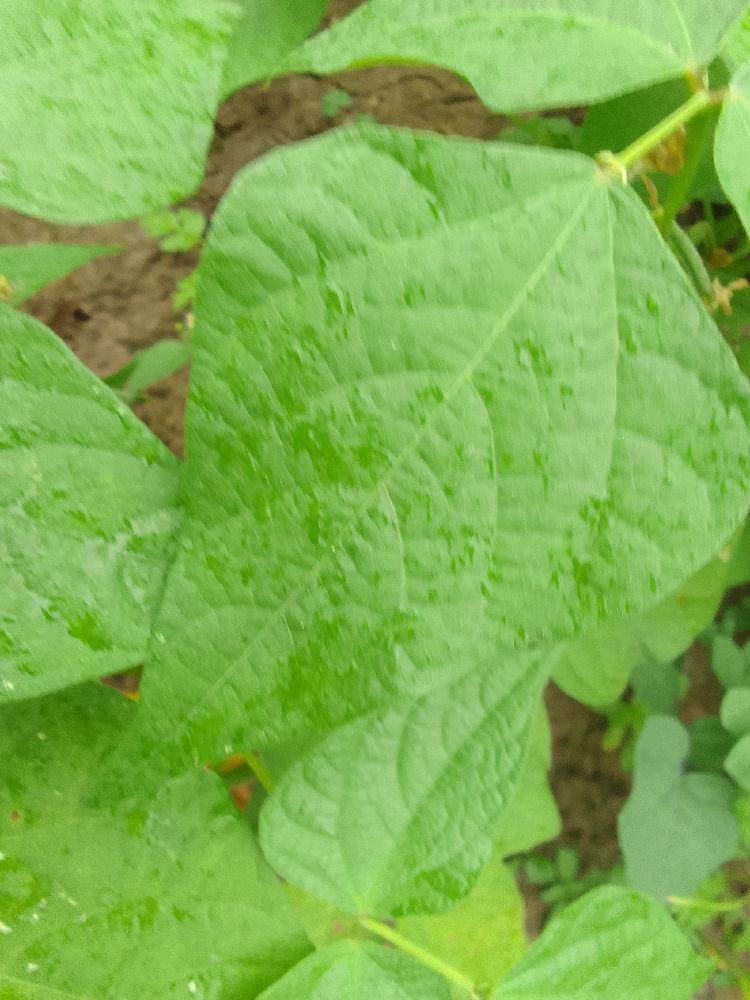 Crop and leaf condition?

common bean, healthy
